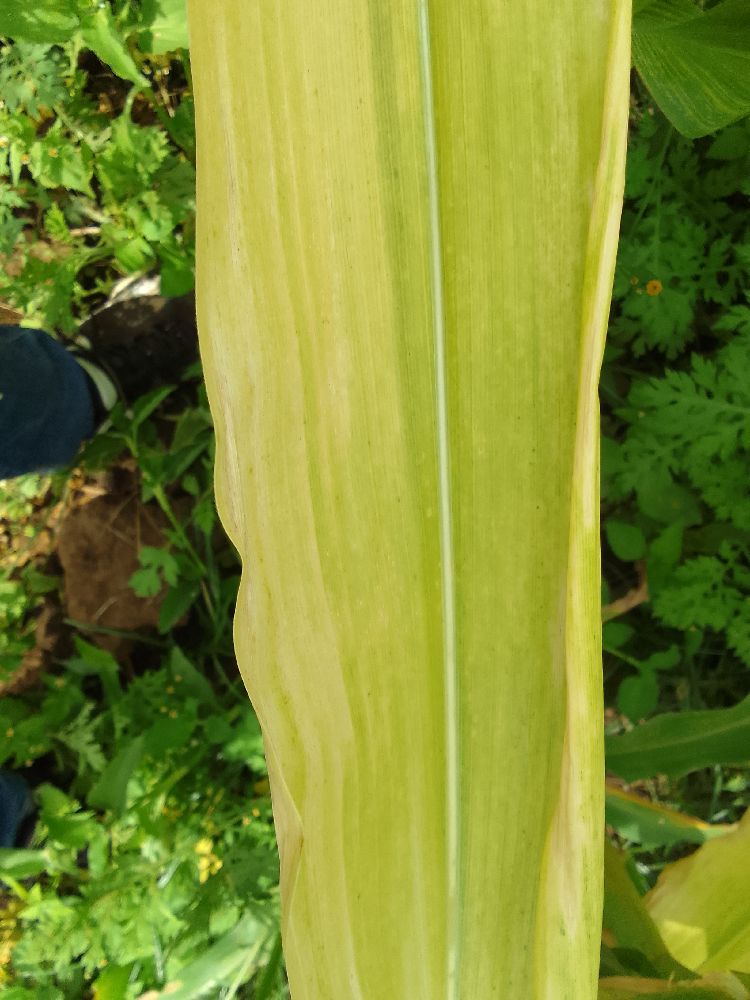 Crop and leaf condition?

maize, maize lethal necrosis
